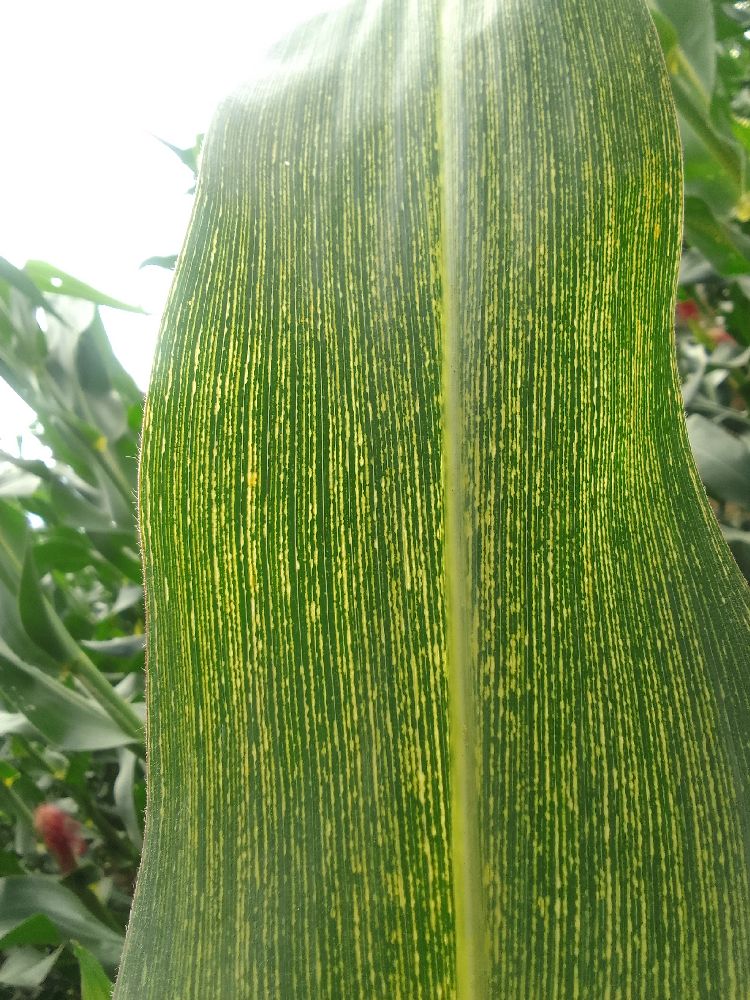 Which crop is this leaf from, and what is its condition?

maize, maize streak virus
